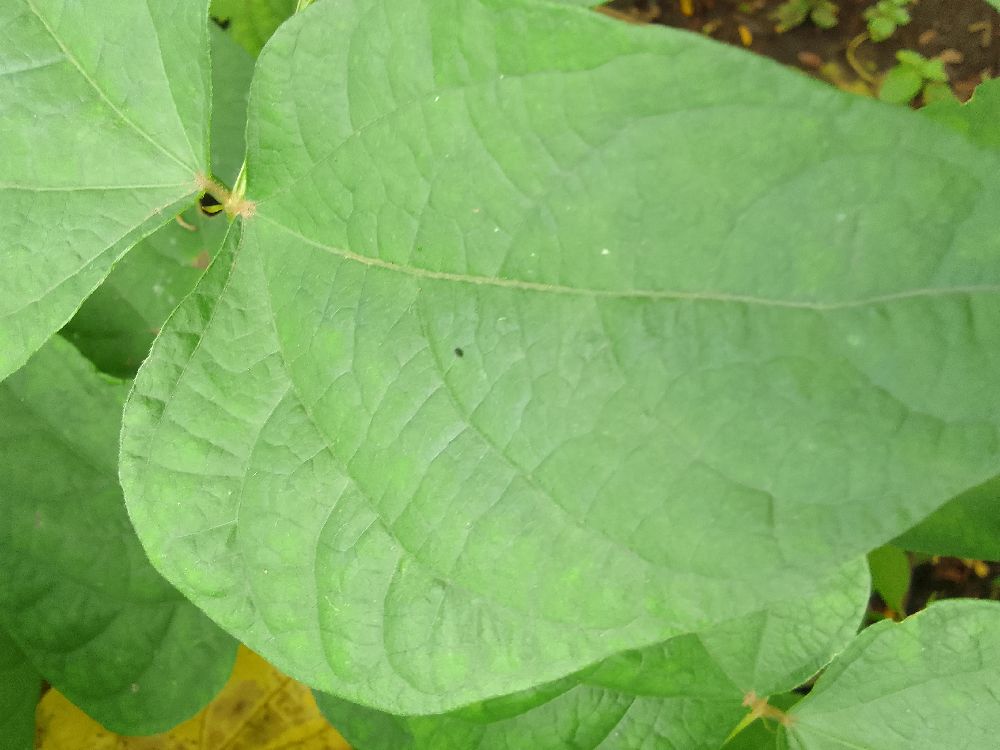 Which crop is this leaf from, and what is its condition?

common bean, healthy
